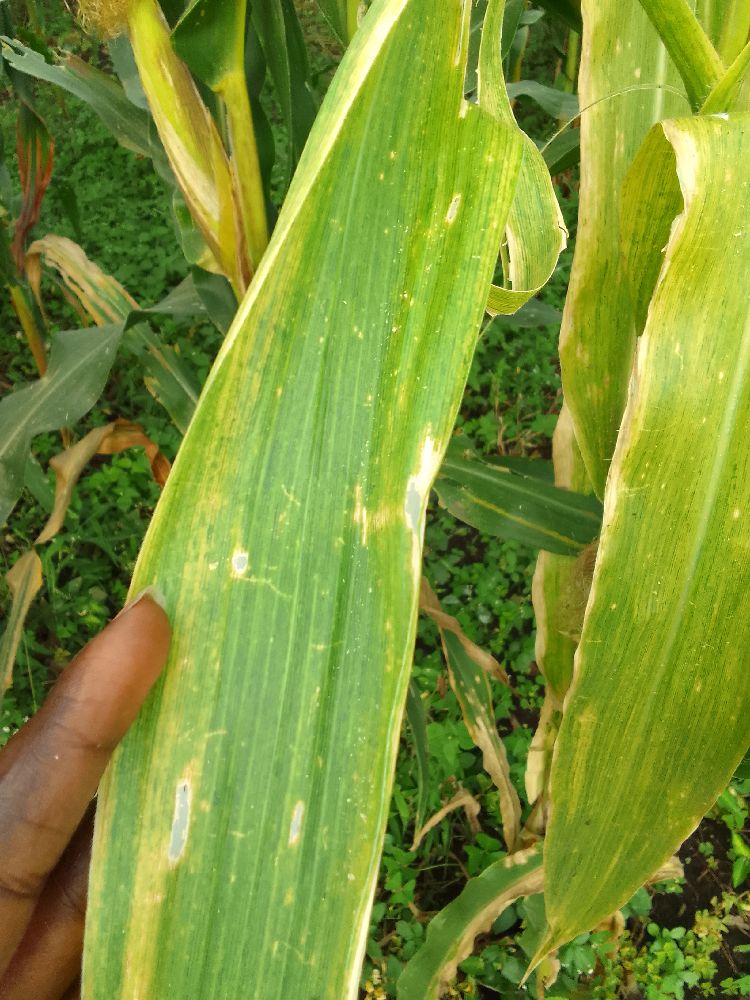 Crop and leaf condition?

maize, maize lethal necrosis
